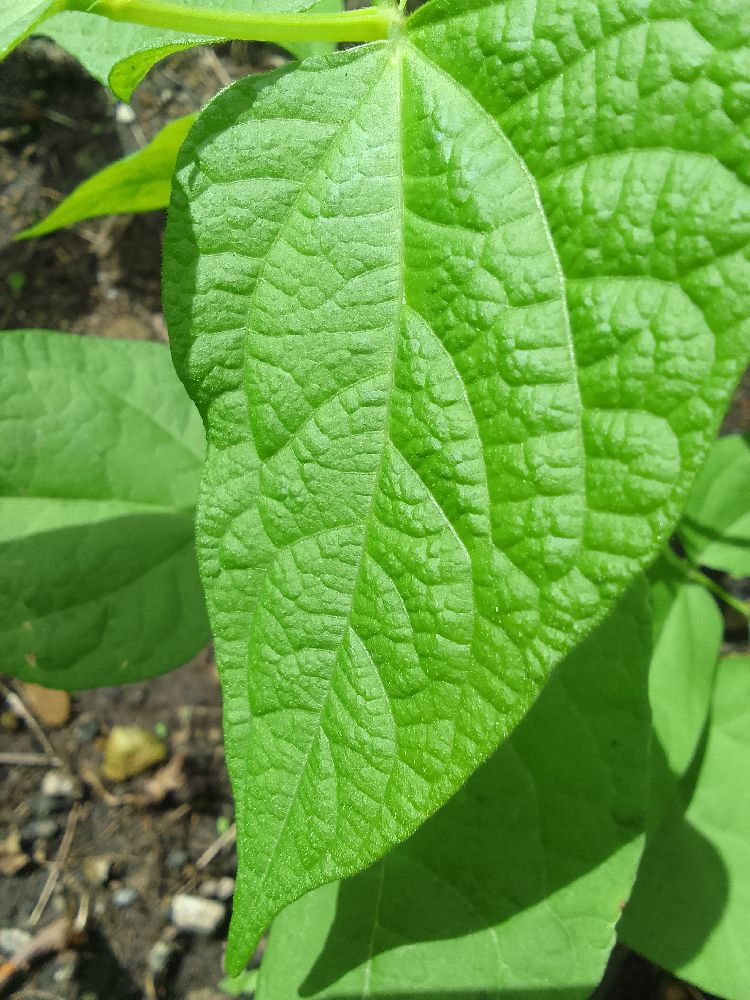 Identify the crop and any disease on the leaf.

common bean, healthy
